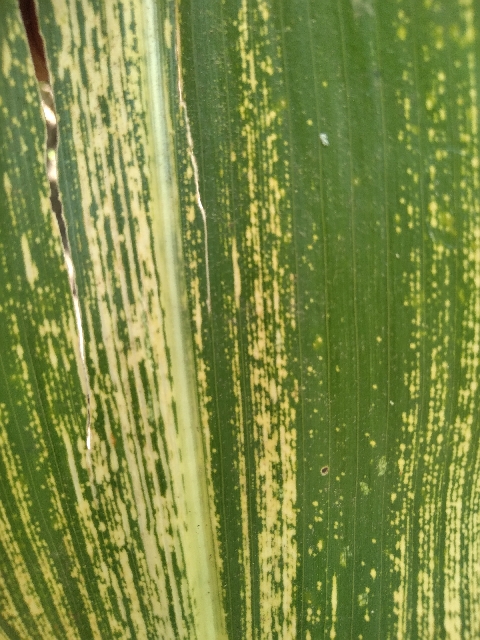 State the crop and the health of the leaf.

maize, maize streak virus
